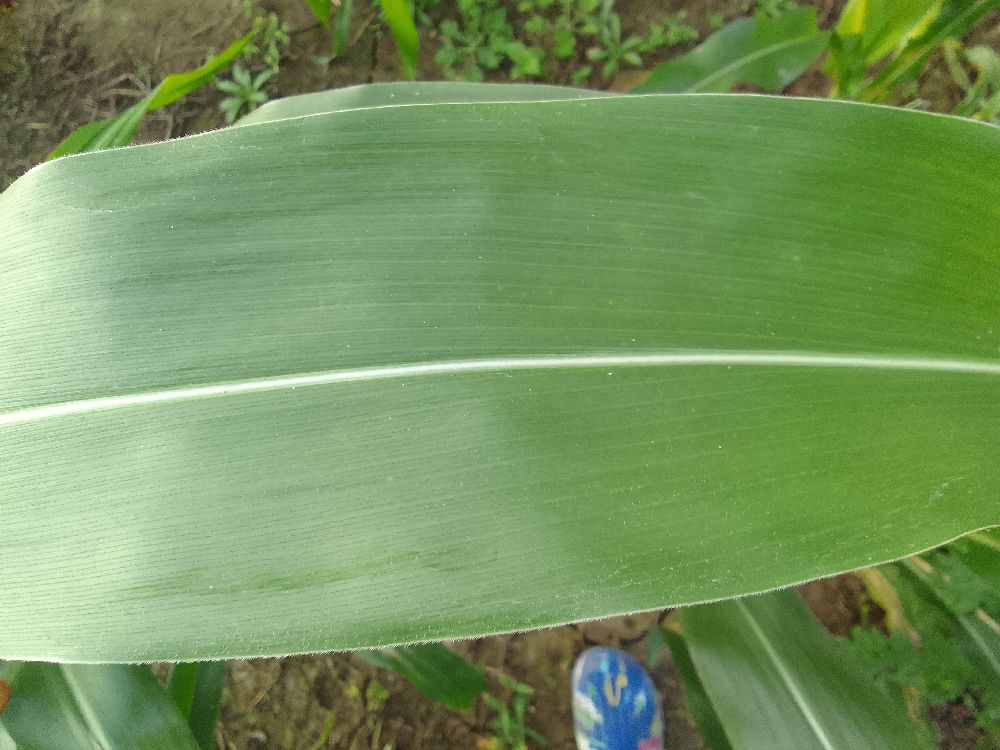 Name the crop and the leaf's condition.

maize, healthy
